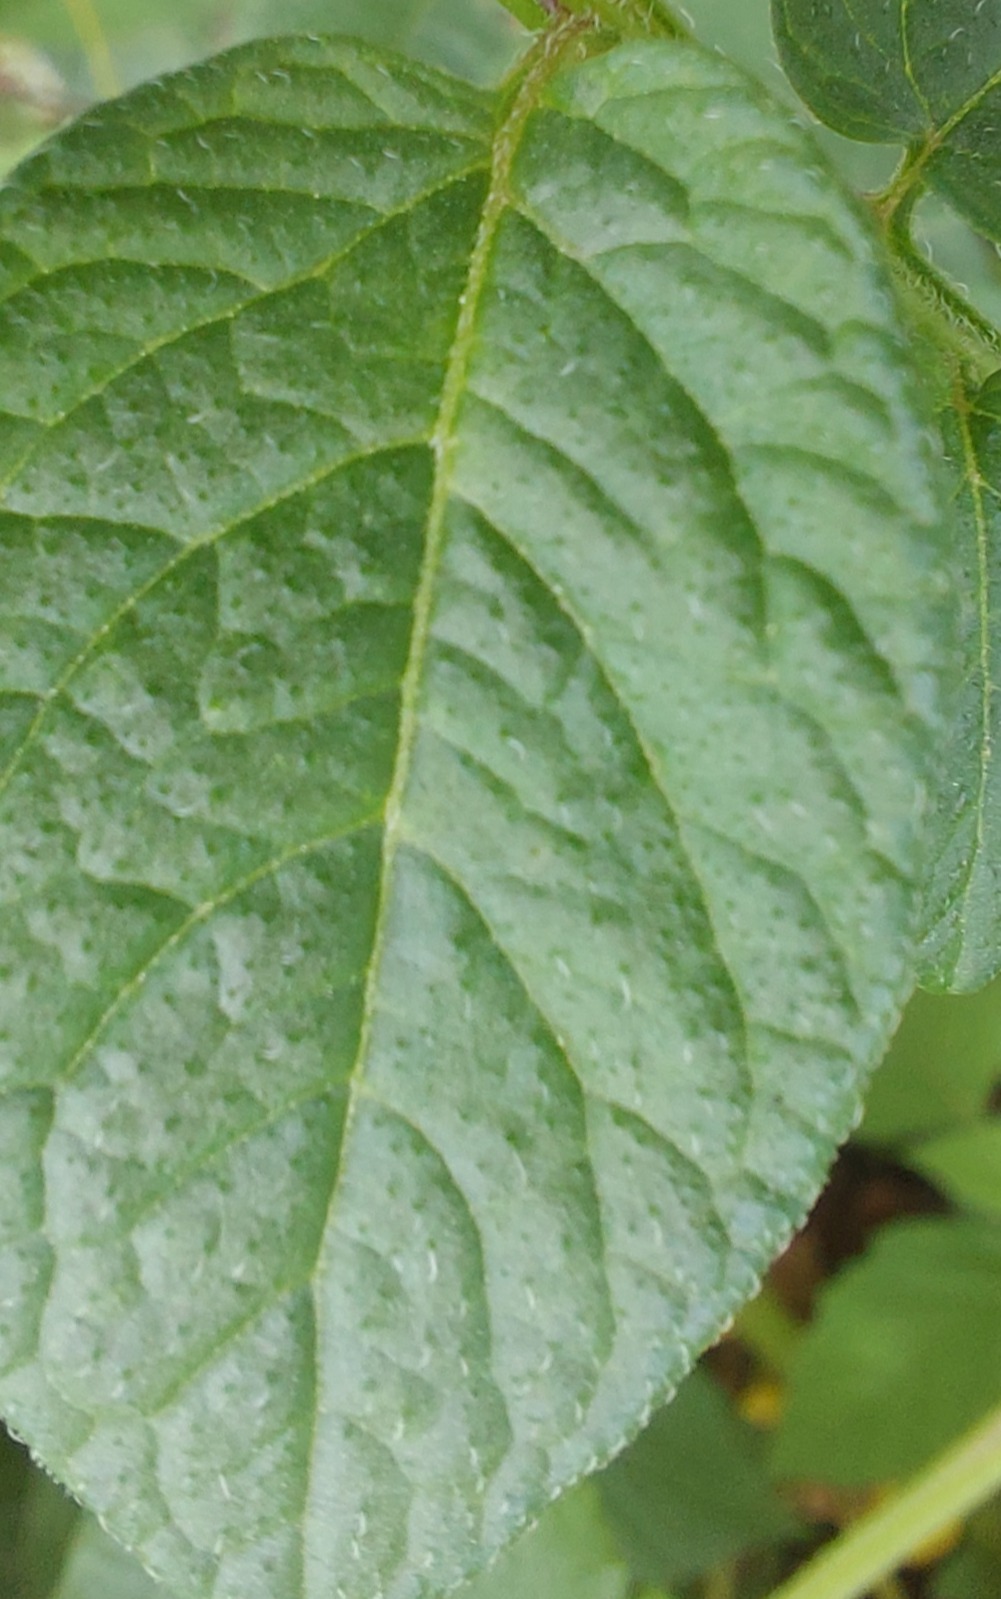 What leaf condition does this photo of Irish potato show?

healthy
